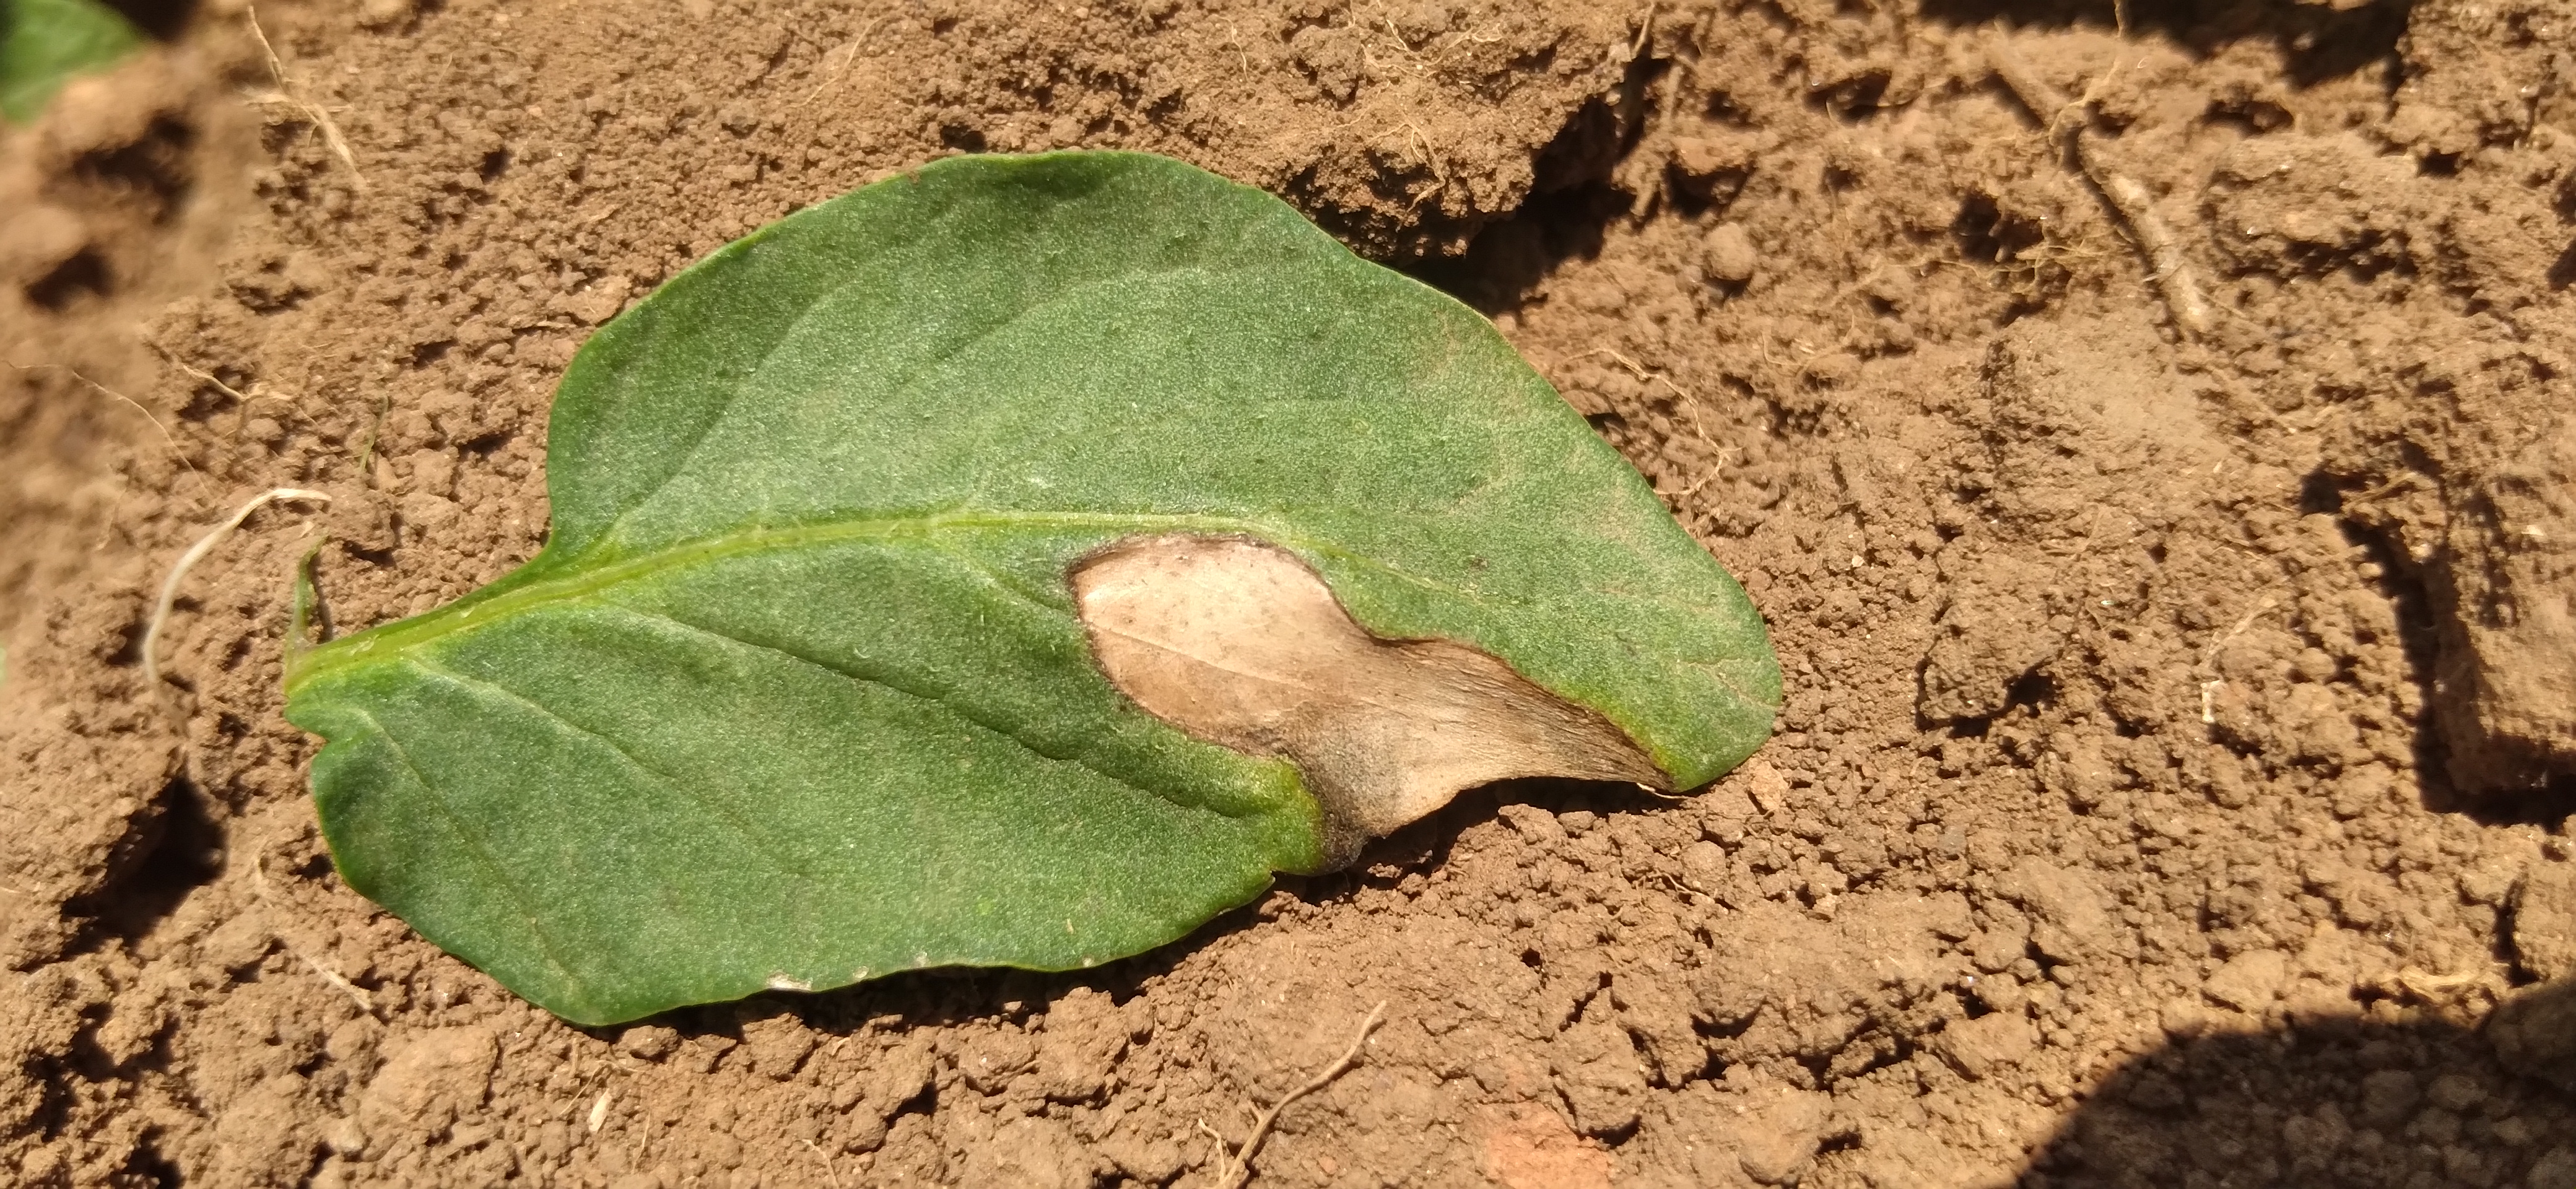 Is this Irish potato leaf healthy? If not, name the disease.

early blight
